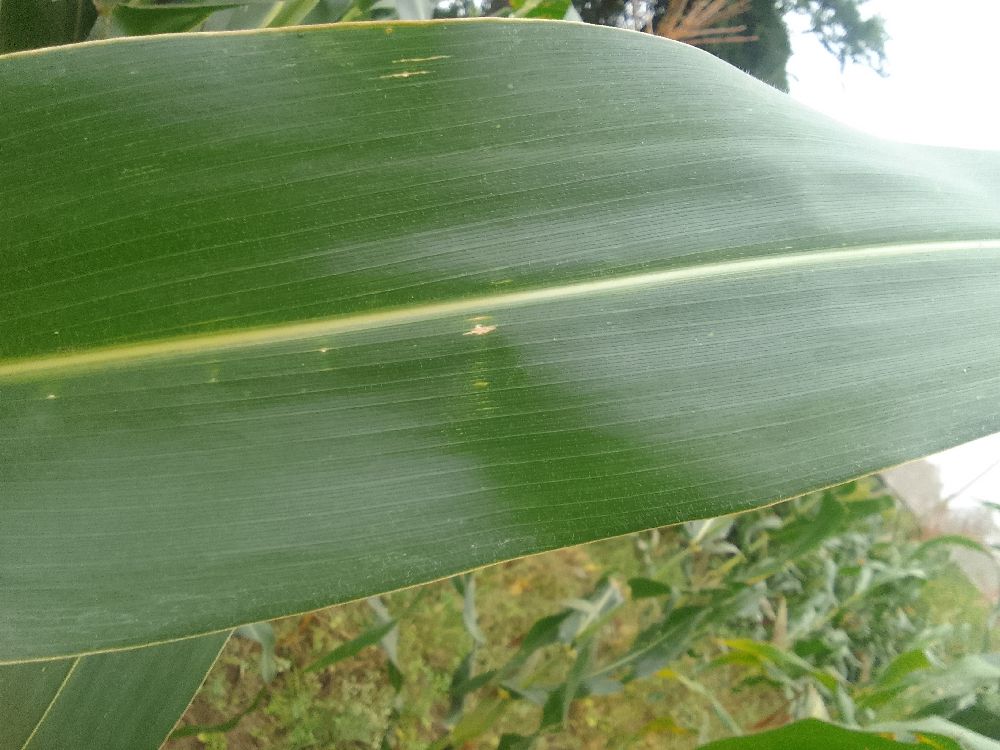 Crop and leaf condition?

maize, healthy
